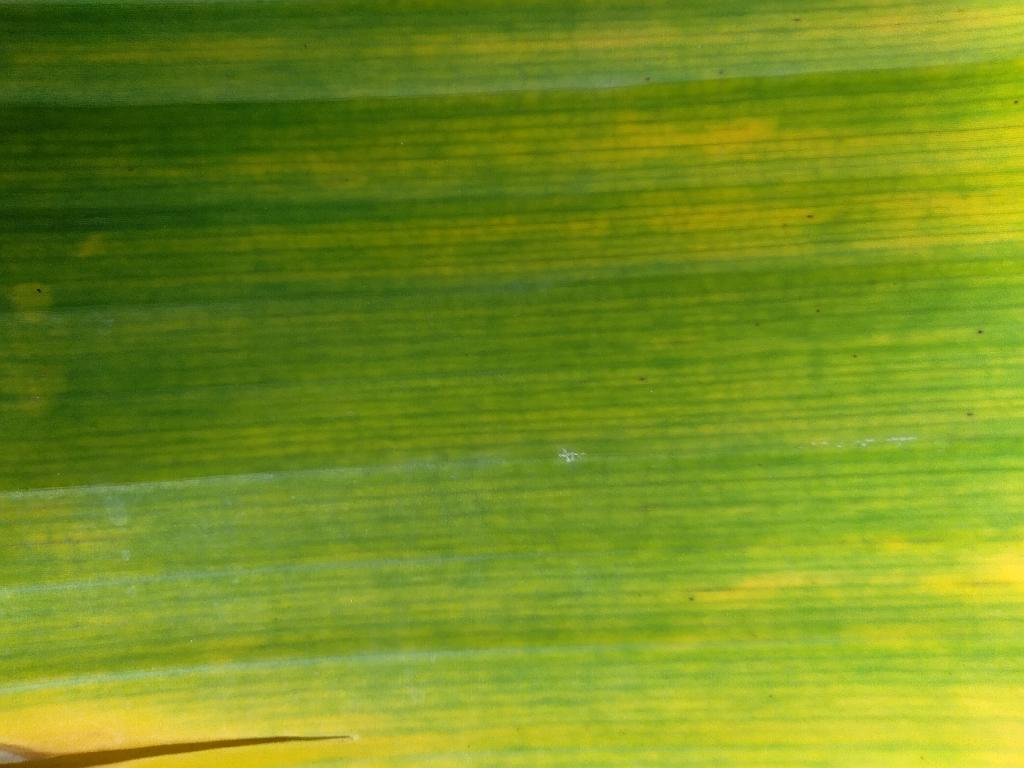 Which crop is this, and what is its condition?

banana, fusarium wilt race 1
